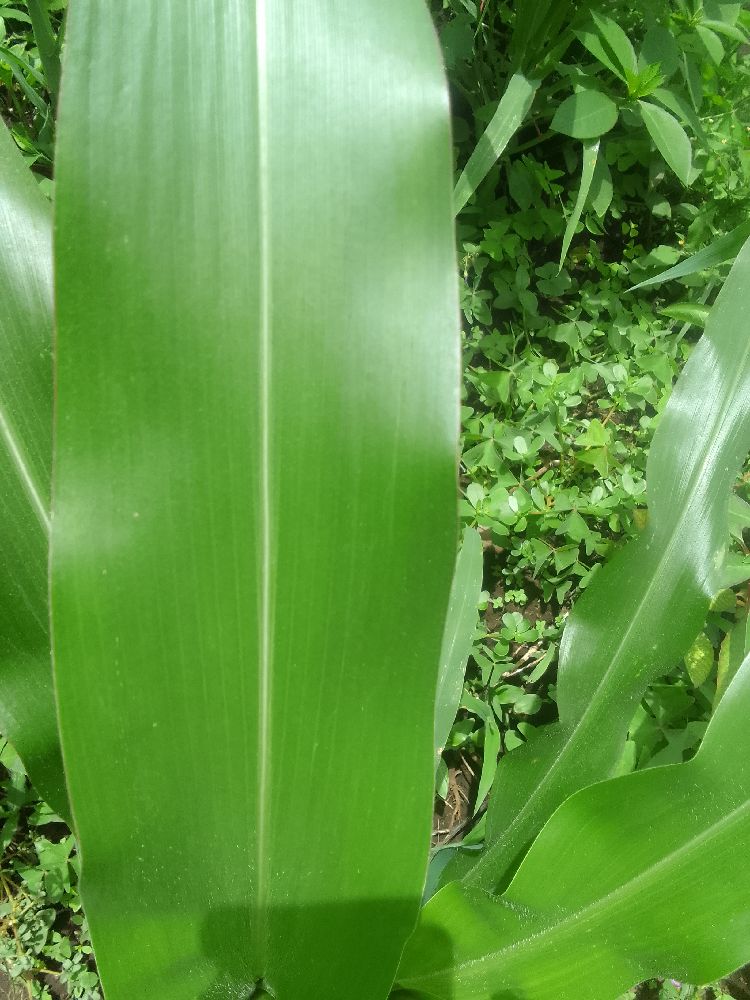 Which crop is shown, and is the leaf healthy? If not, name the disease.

maize, healthy
